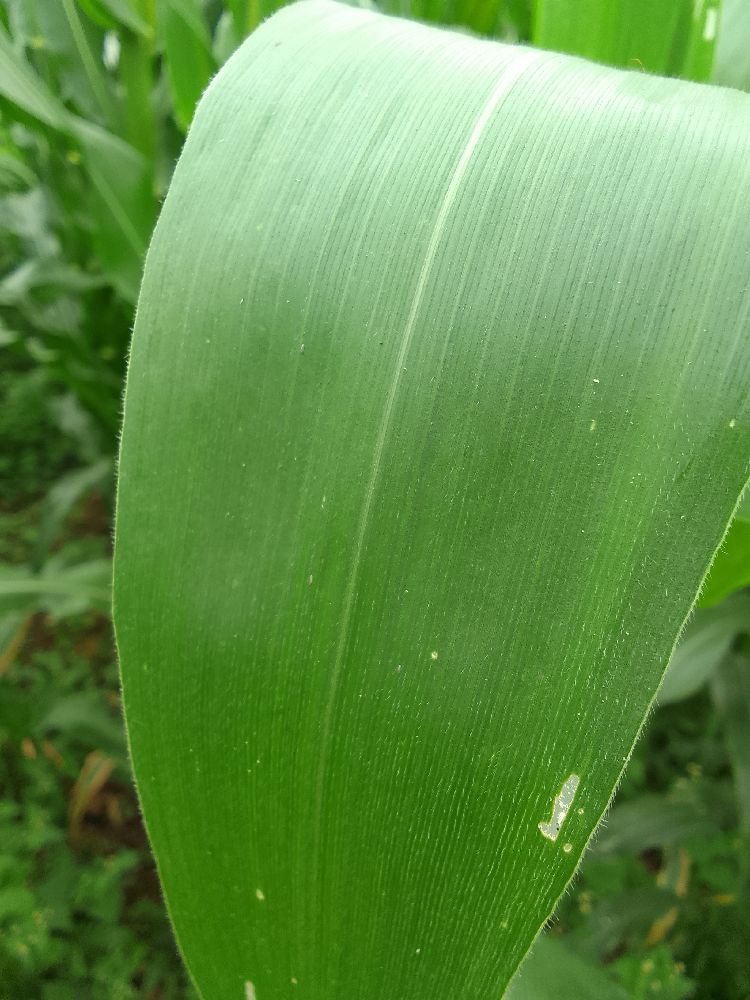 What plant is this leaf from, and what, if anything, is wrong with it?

maize, healthy
